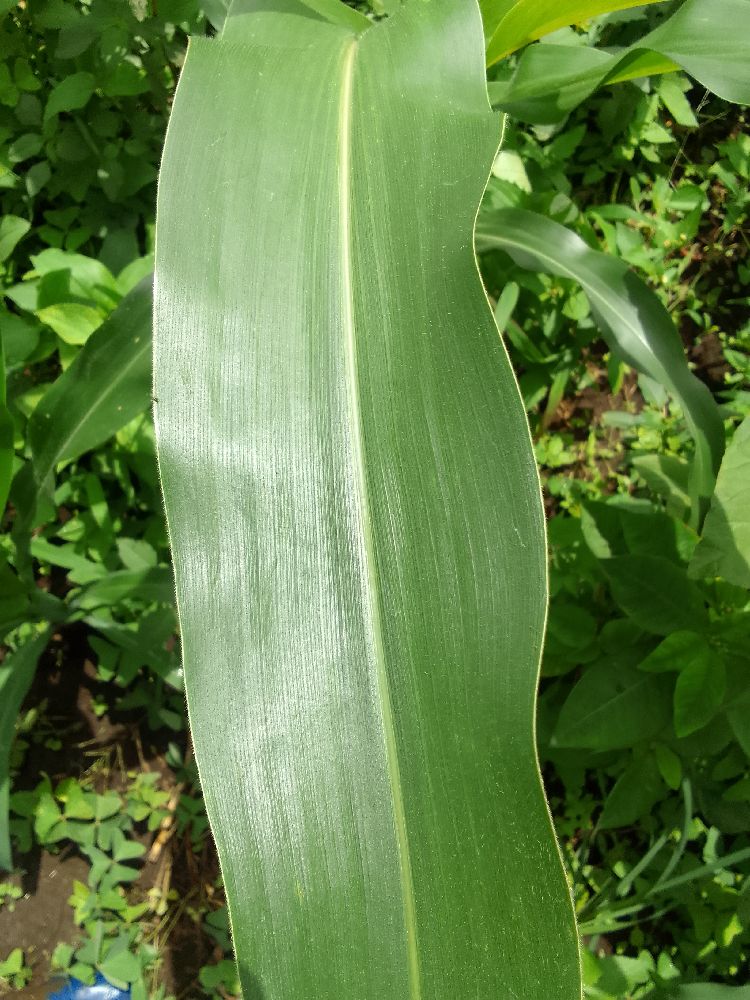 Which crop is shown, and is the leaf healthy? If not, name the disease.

maize, healthy
